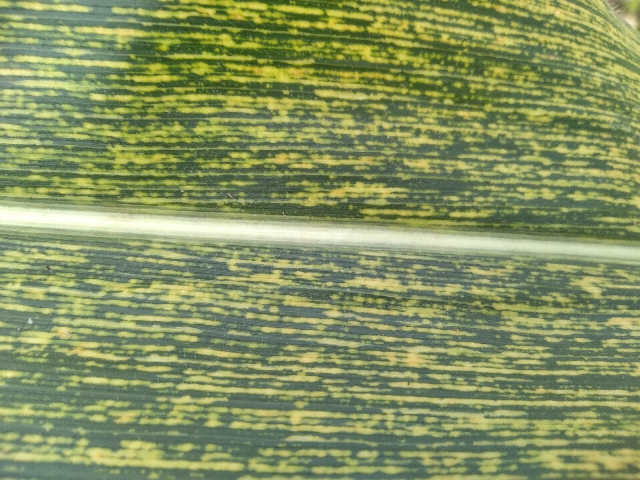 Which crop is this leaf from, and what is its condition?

maize, maize streak virus
